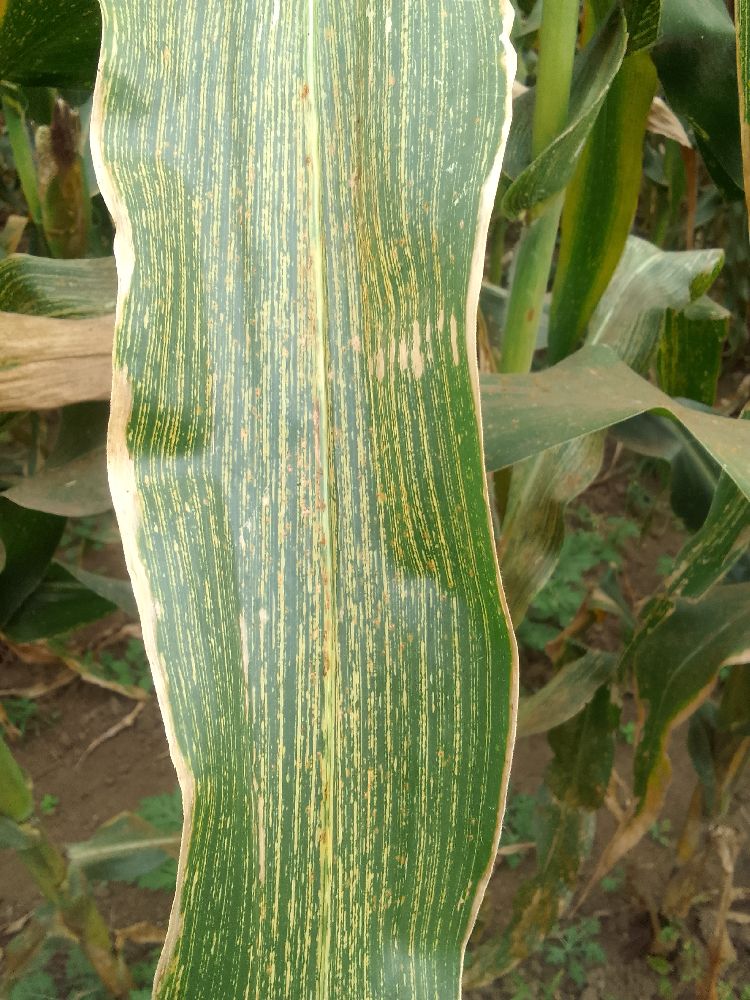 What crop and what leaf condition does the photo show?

maize, maize streak virus
